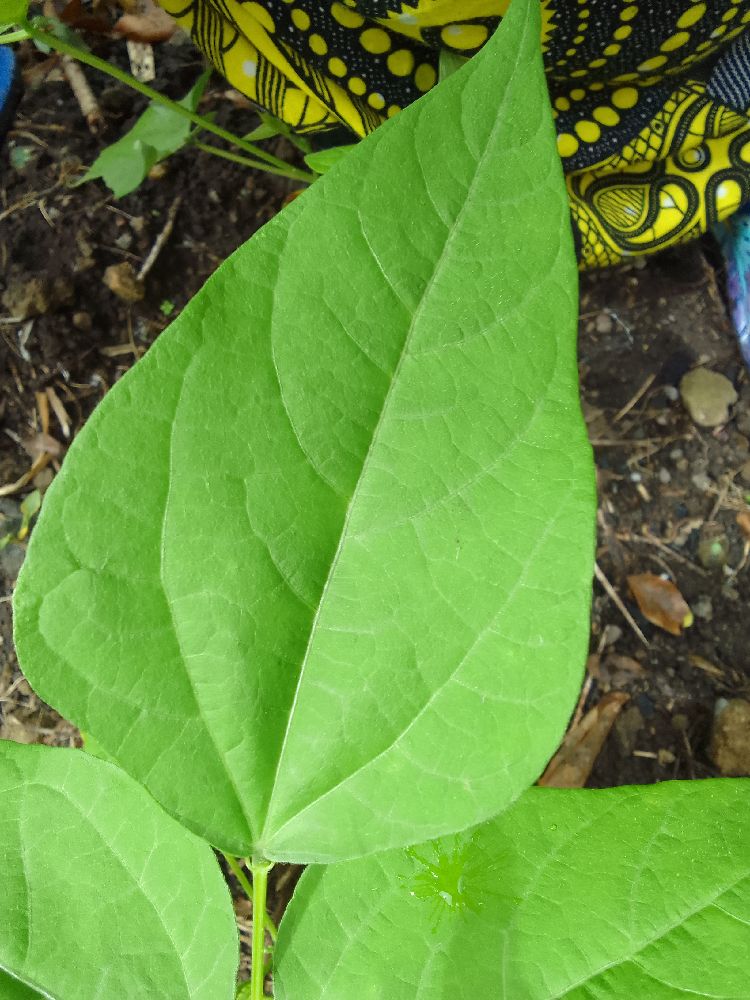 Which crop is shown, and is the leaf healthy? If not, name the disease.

common bean, healthy
